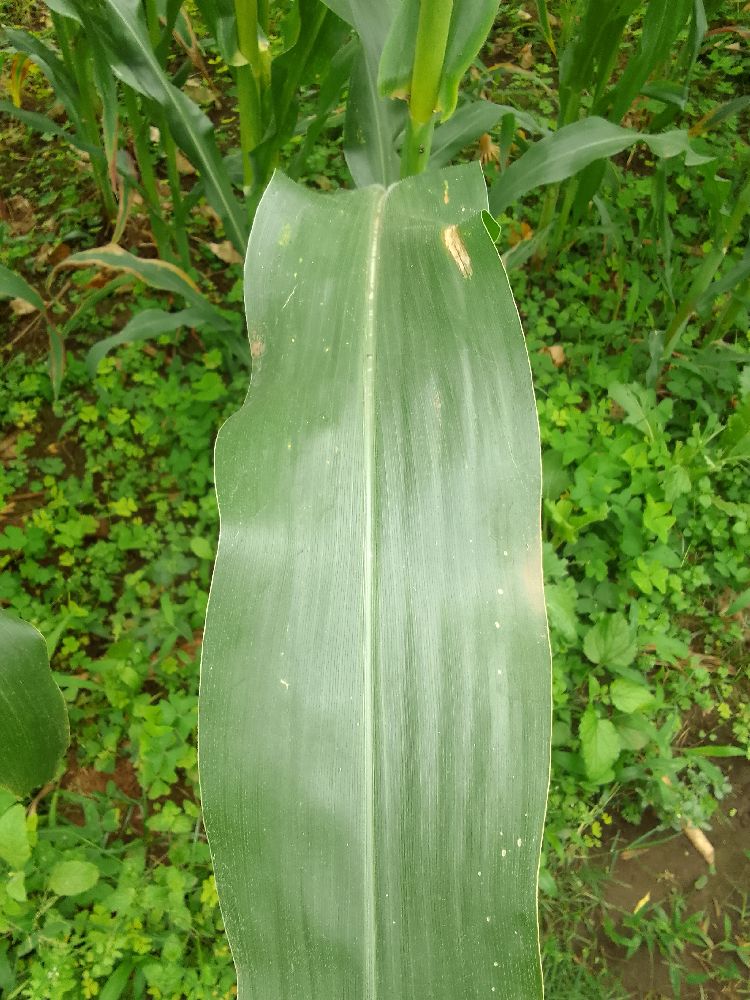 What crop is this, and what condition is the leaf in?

maize, healthy
